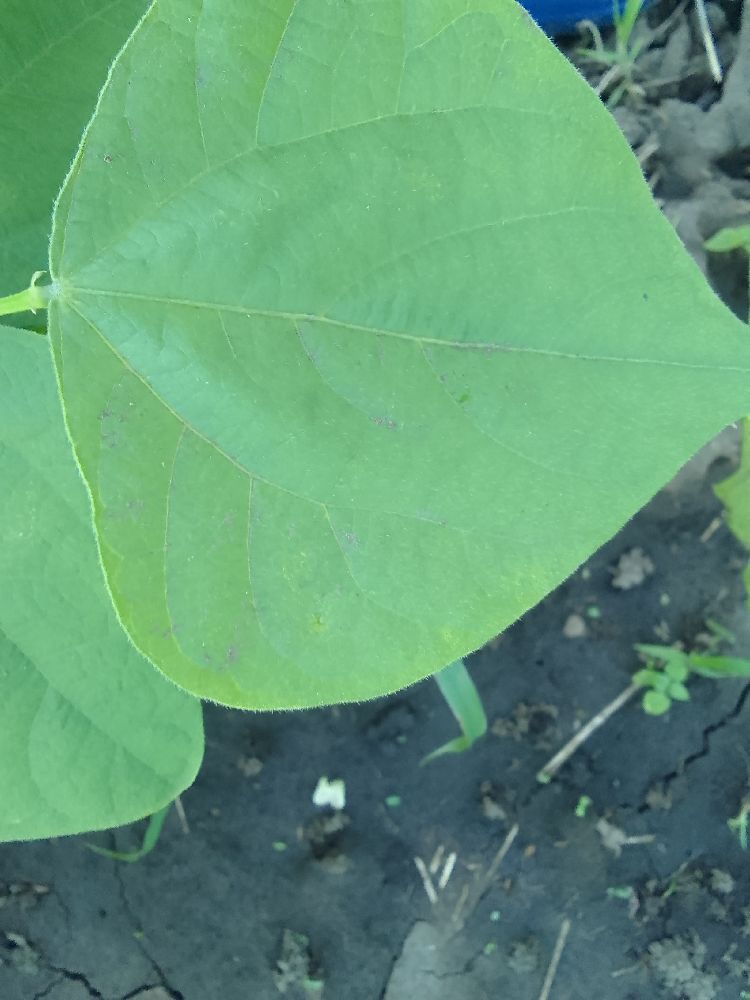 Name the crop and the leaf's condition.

common bean, healthy
